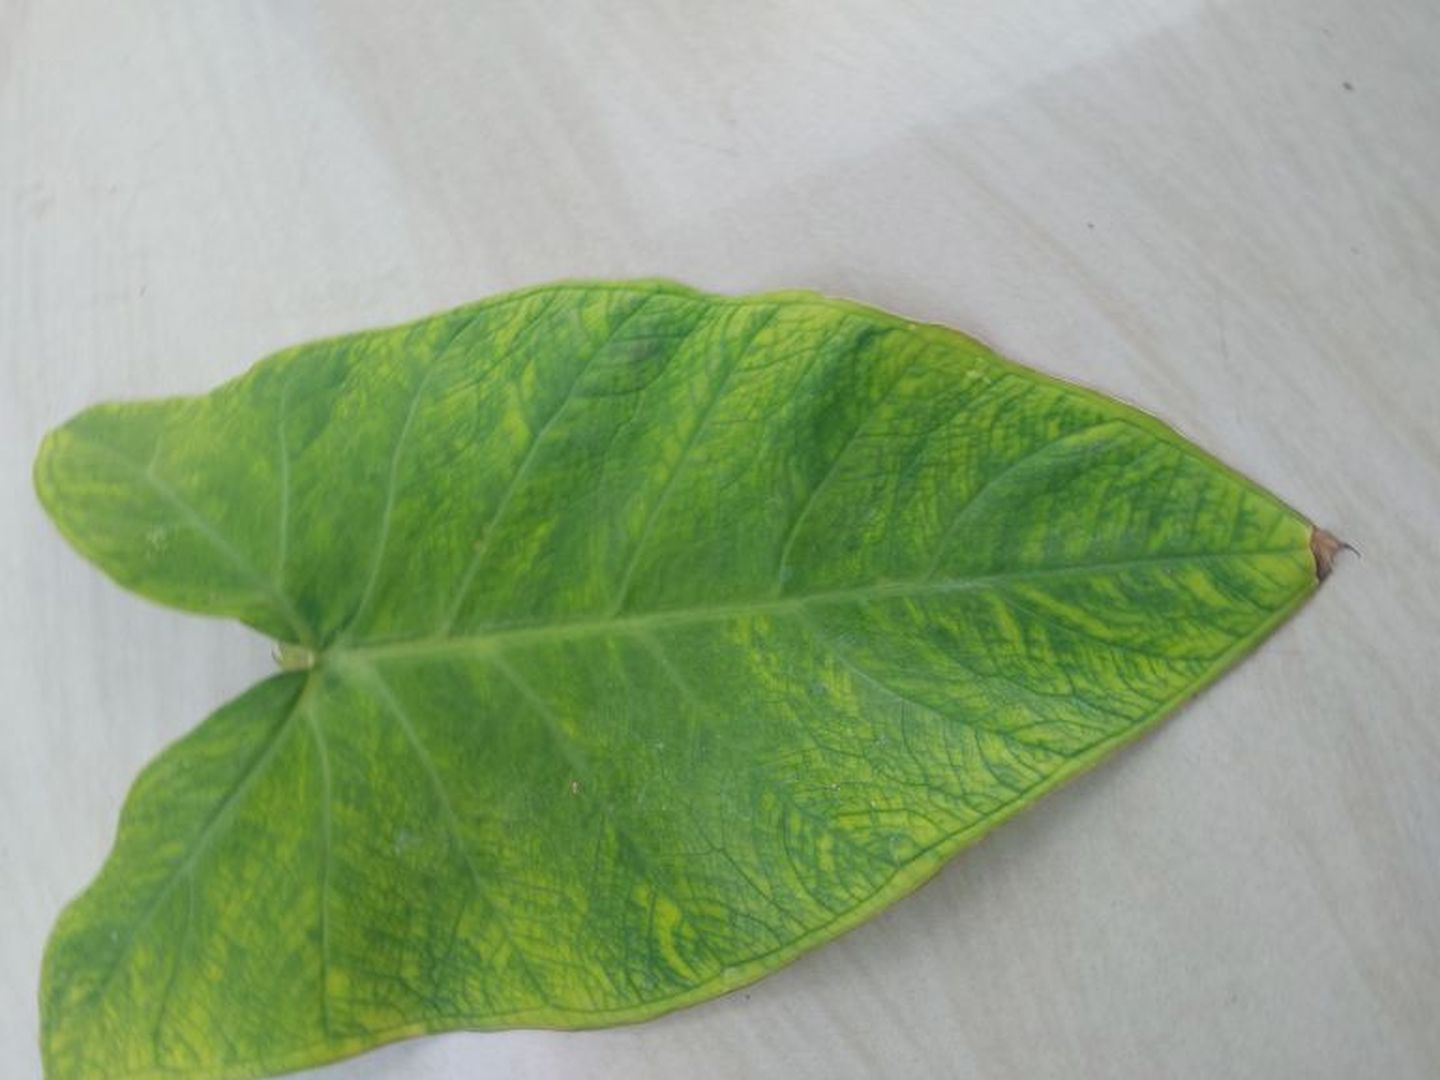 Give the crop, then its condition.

taro, mosaic
